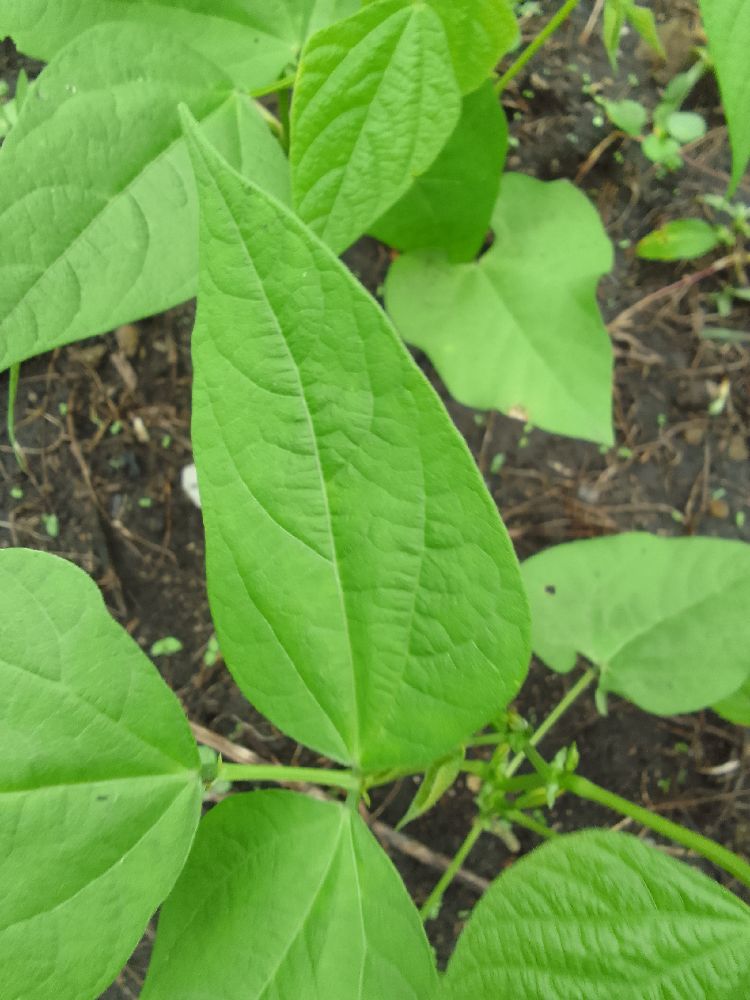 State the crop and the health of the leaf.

common bean, healthy
